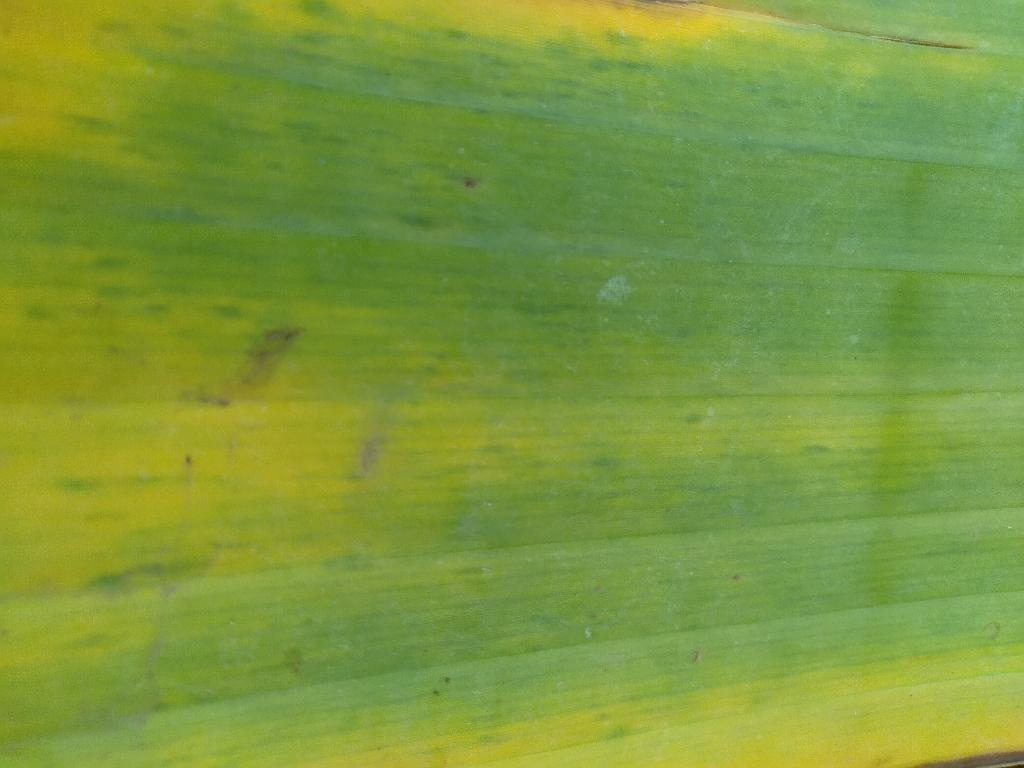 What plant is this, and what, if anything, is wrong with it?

banana, fusarium wilt race 1
